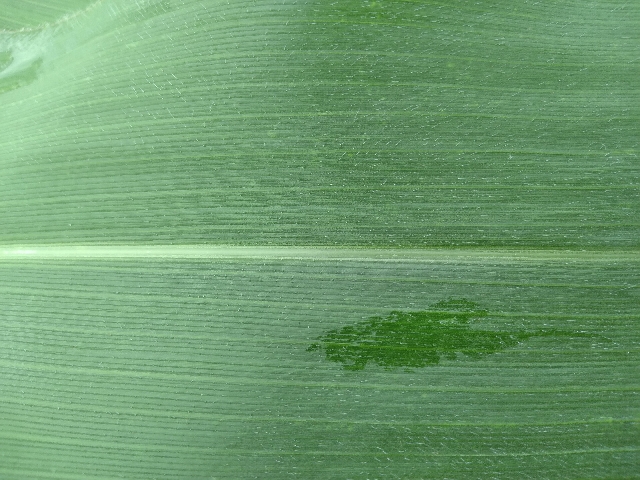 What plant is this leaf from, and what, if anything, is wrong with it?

maize, healthy
